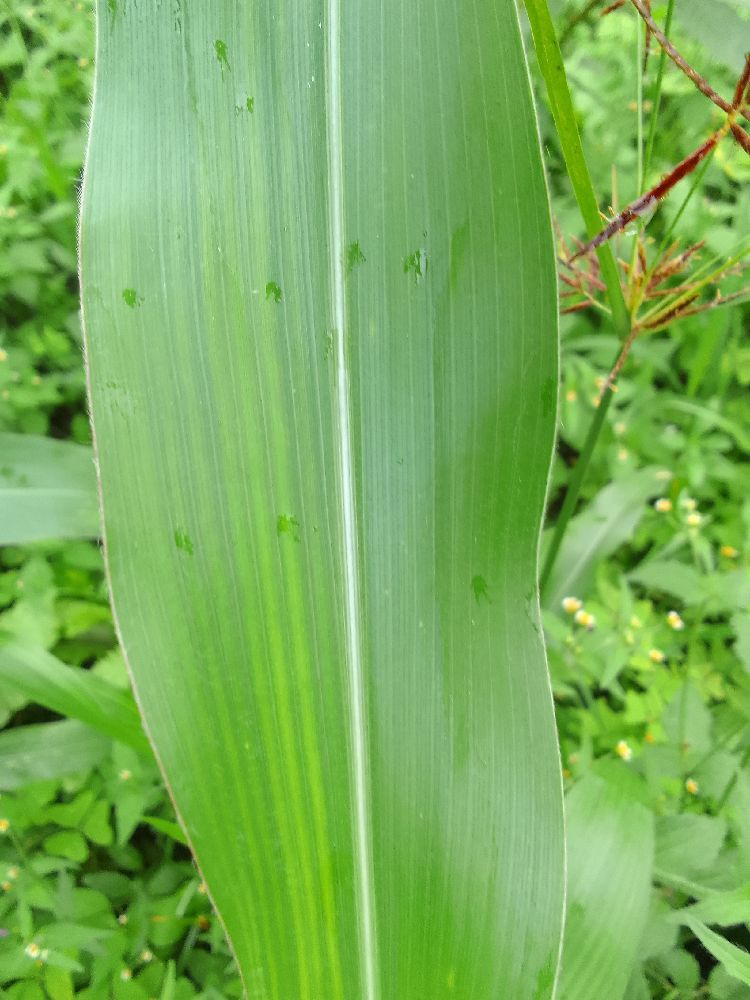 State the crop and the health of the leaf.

maize, healthy
